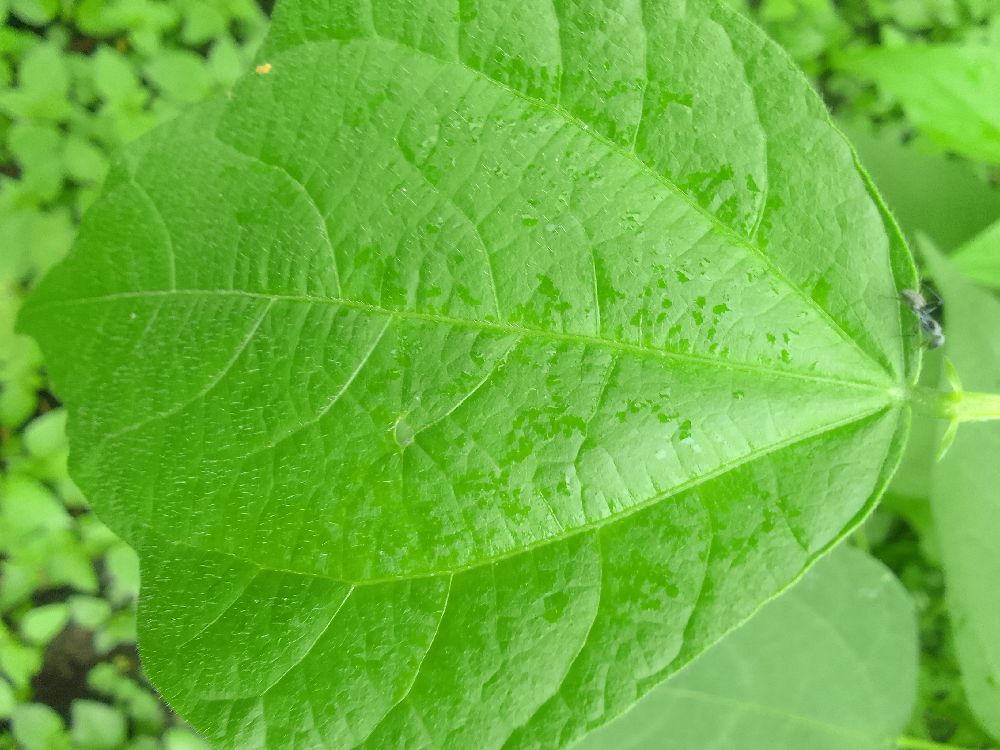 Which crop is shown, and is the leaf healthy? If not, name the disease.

common bean, healthy
